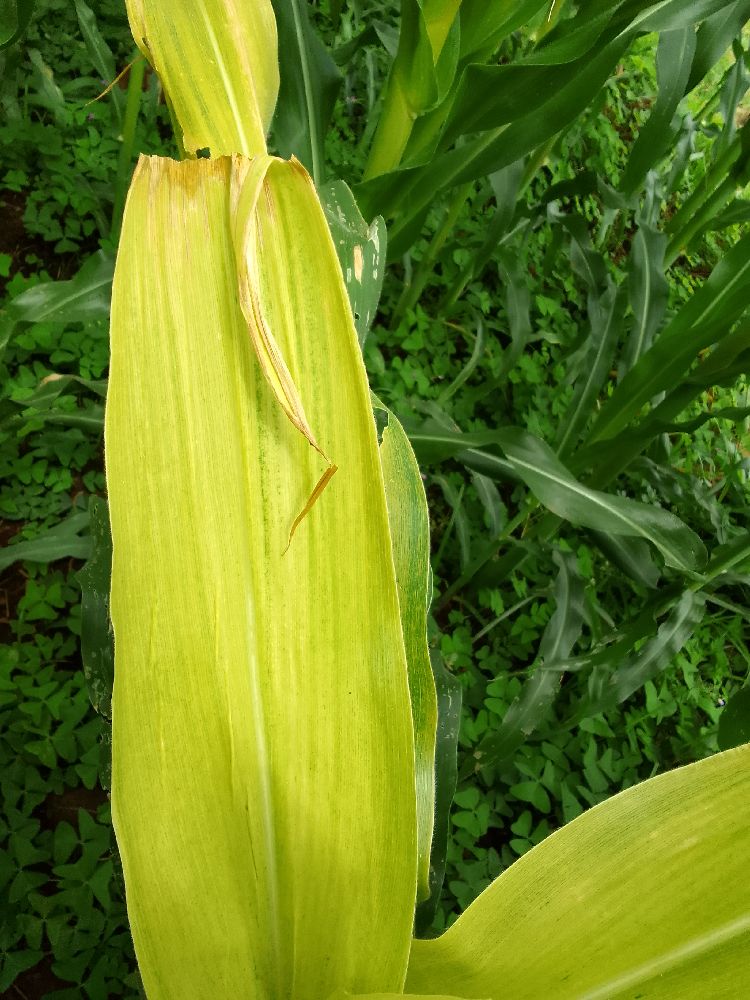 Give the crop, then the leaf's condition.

maize, maize lethal necrosis
